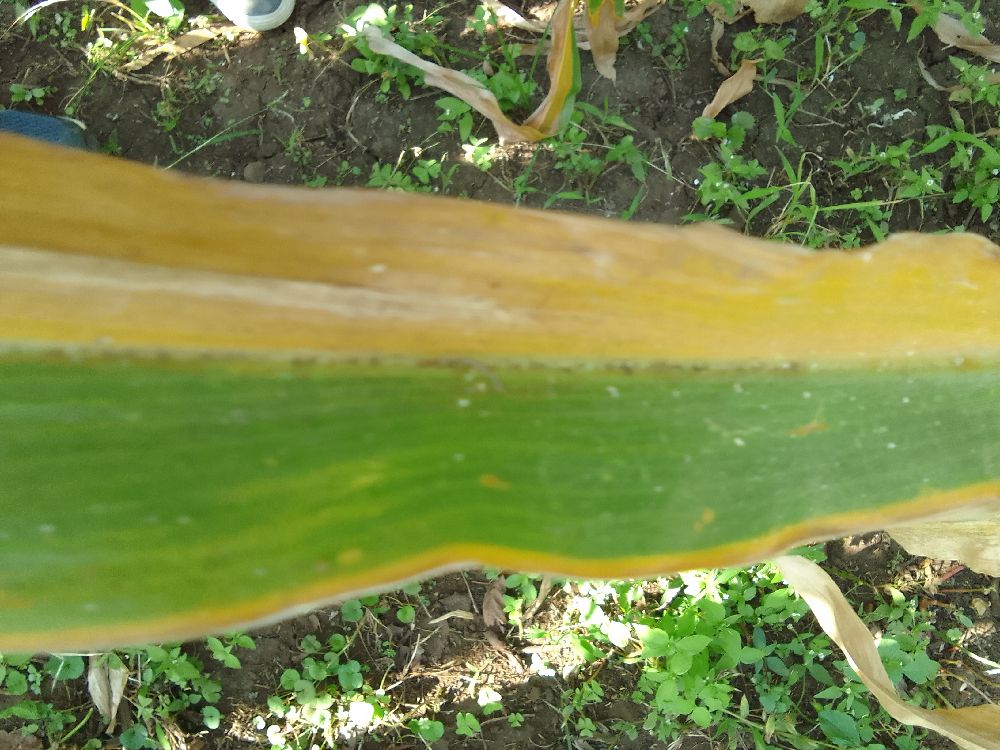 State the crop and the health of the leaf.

maize, maize lethal necrosis
